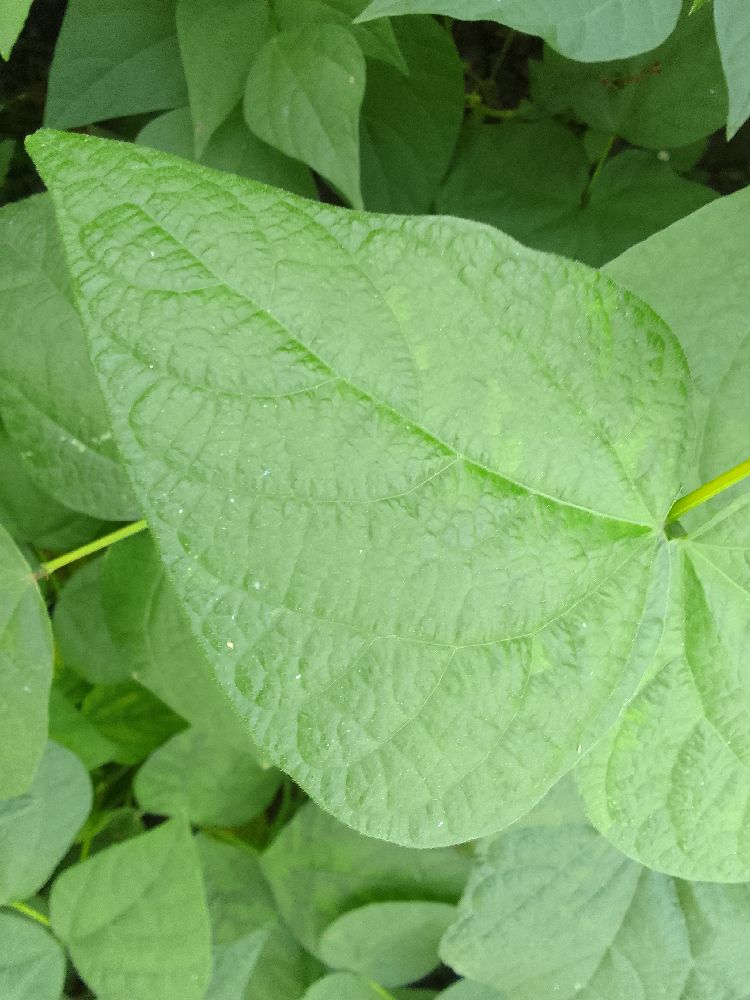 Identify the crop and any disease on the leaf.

common bean, healthy
